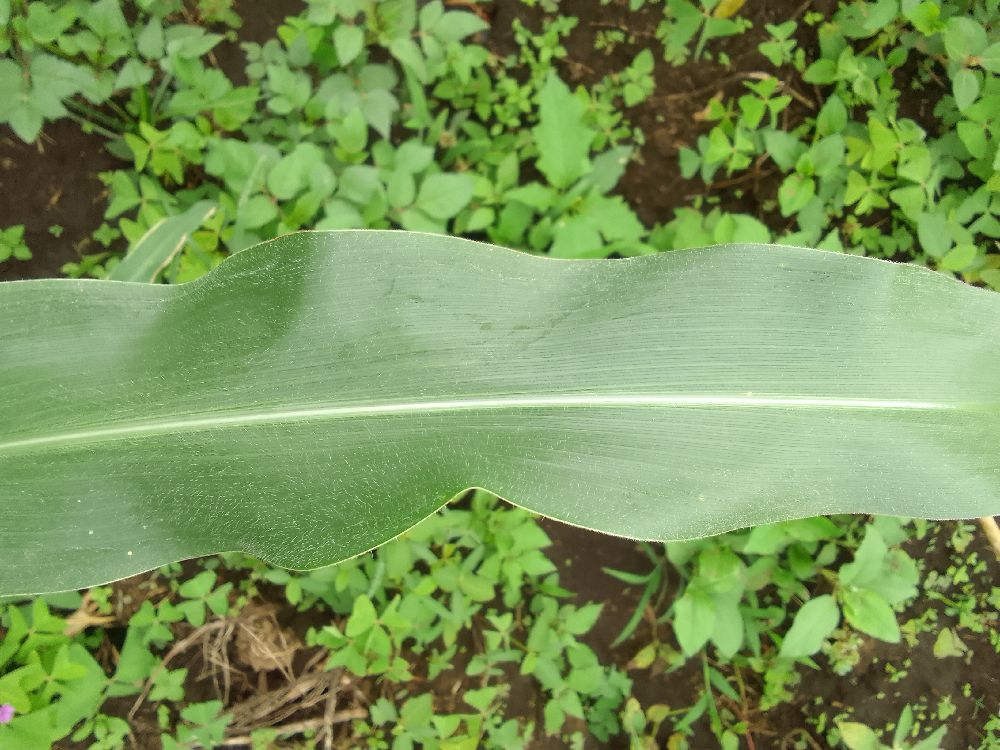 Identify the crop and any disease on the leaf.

maize, healthy
